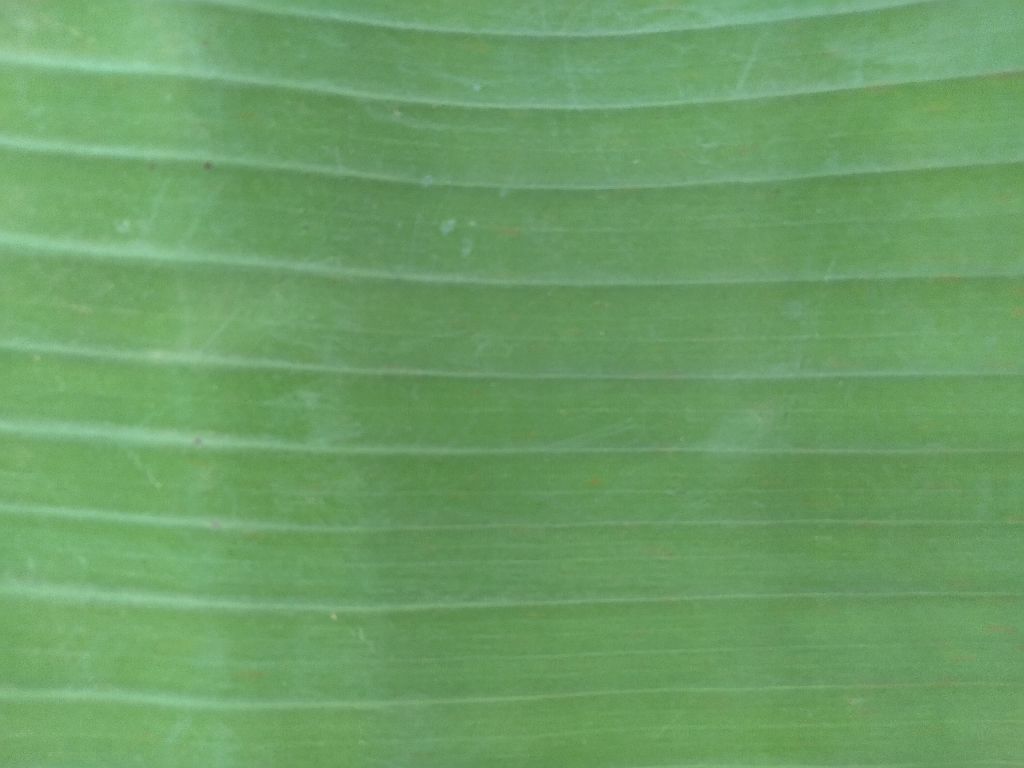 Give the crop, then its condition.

banana, healthy
